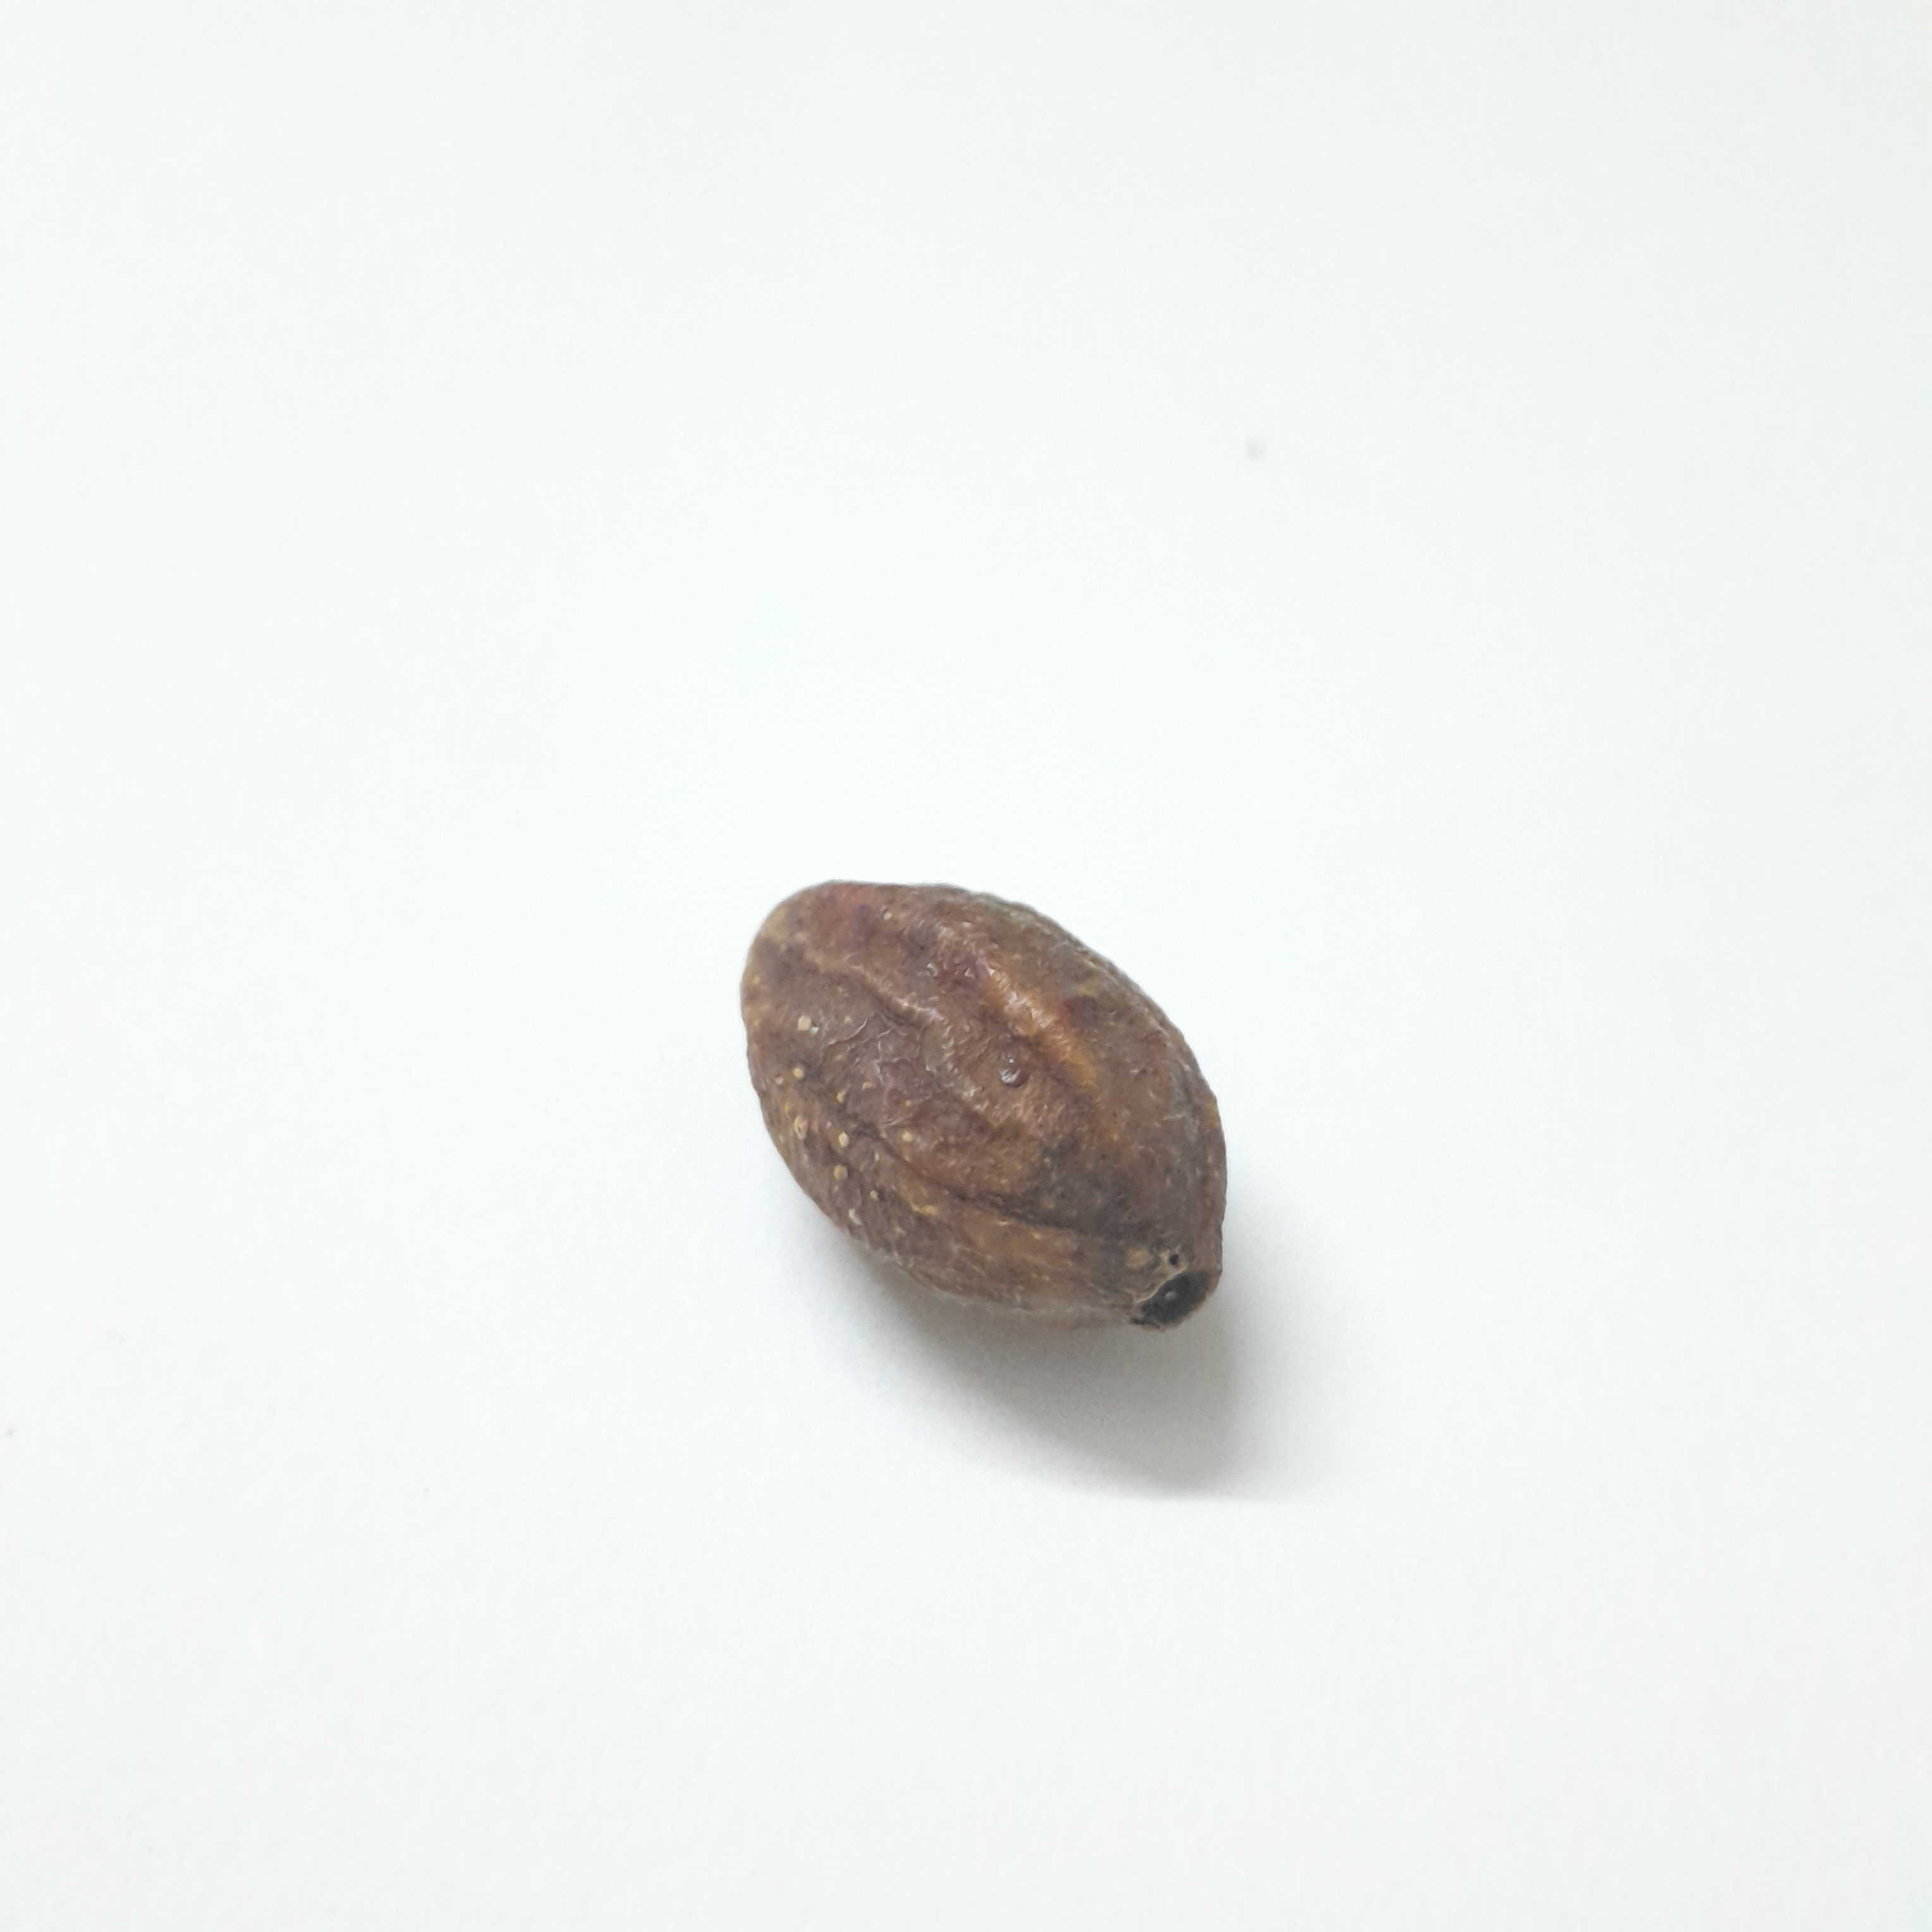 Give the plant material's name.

hirdaa
